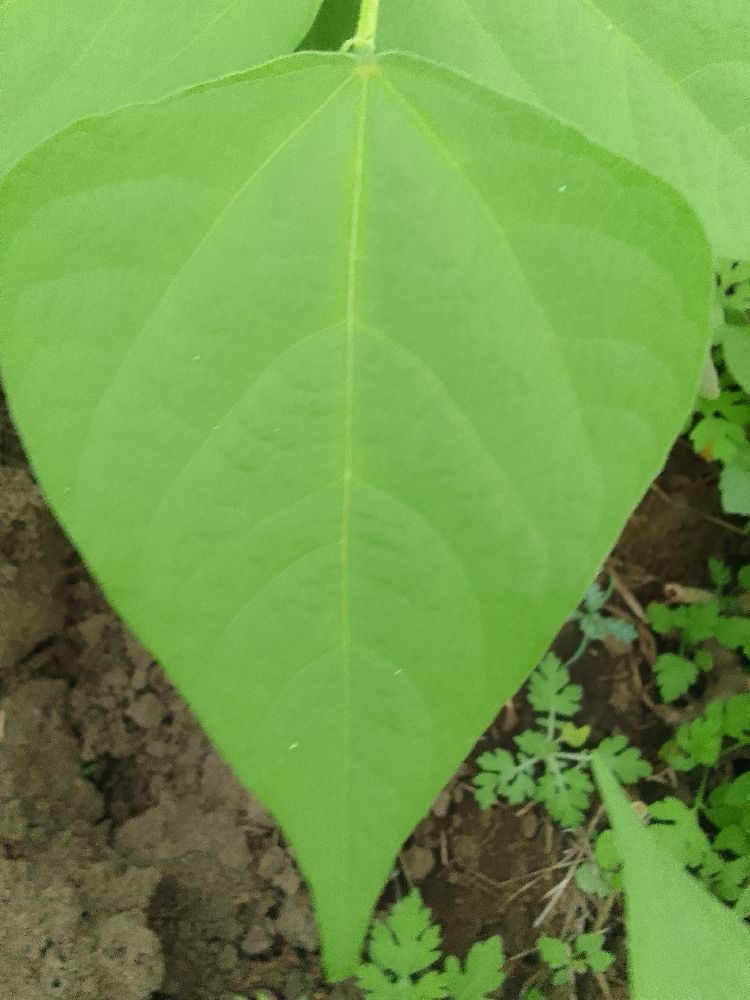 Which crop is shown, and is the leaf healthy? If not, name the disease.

common bean, healthy
